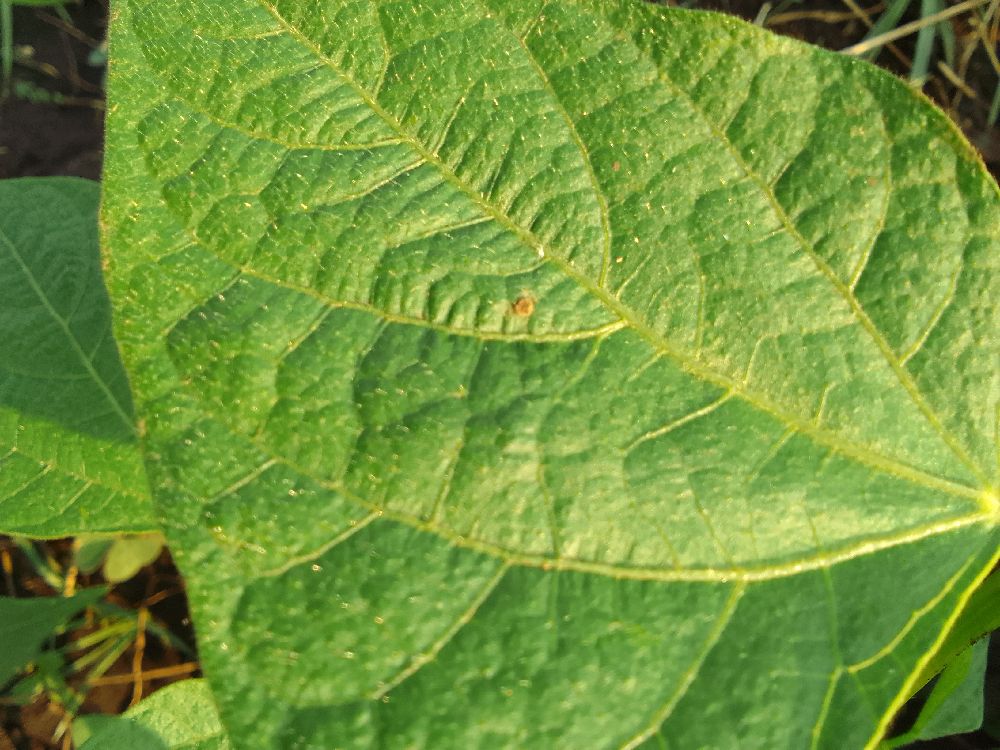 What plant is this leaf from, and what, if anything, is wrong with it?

common bean, healthy
